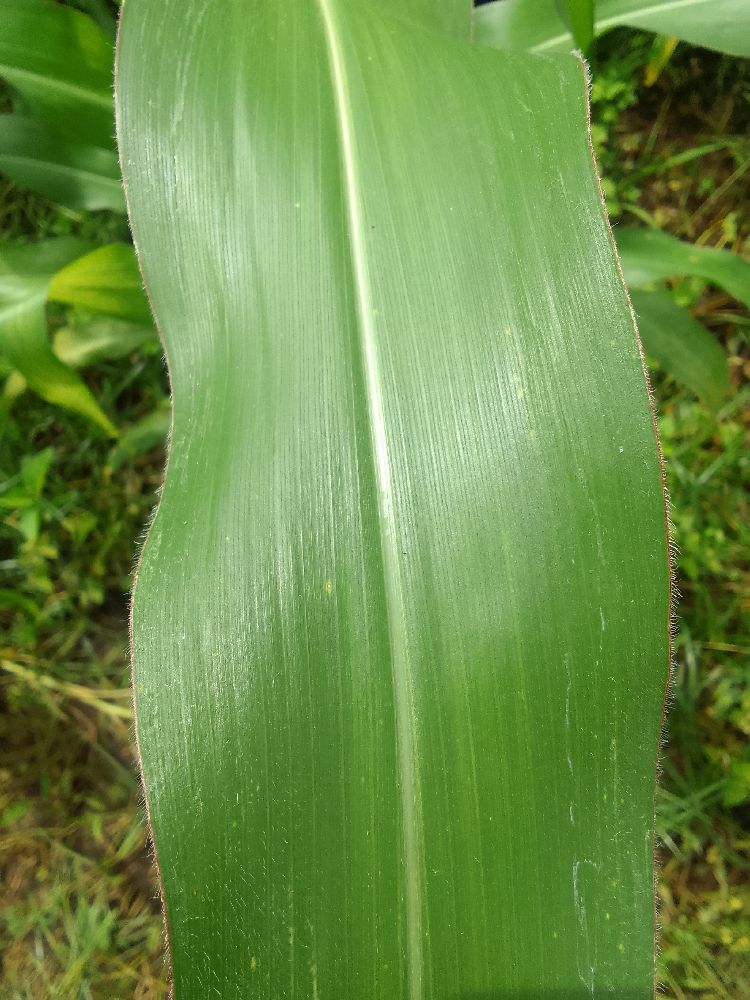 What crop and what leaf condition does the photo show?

maize, healthy
